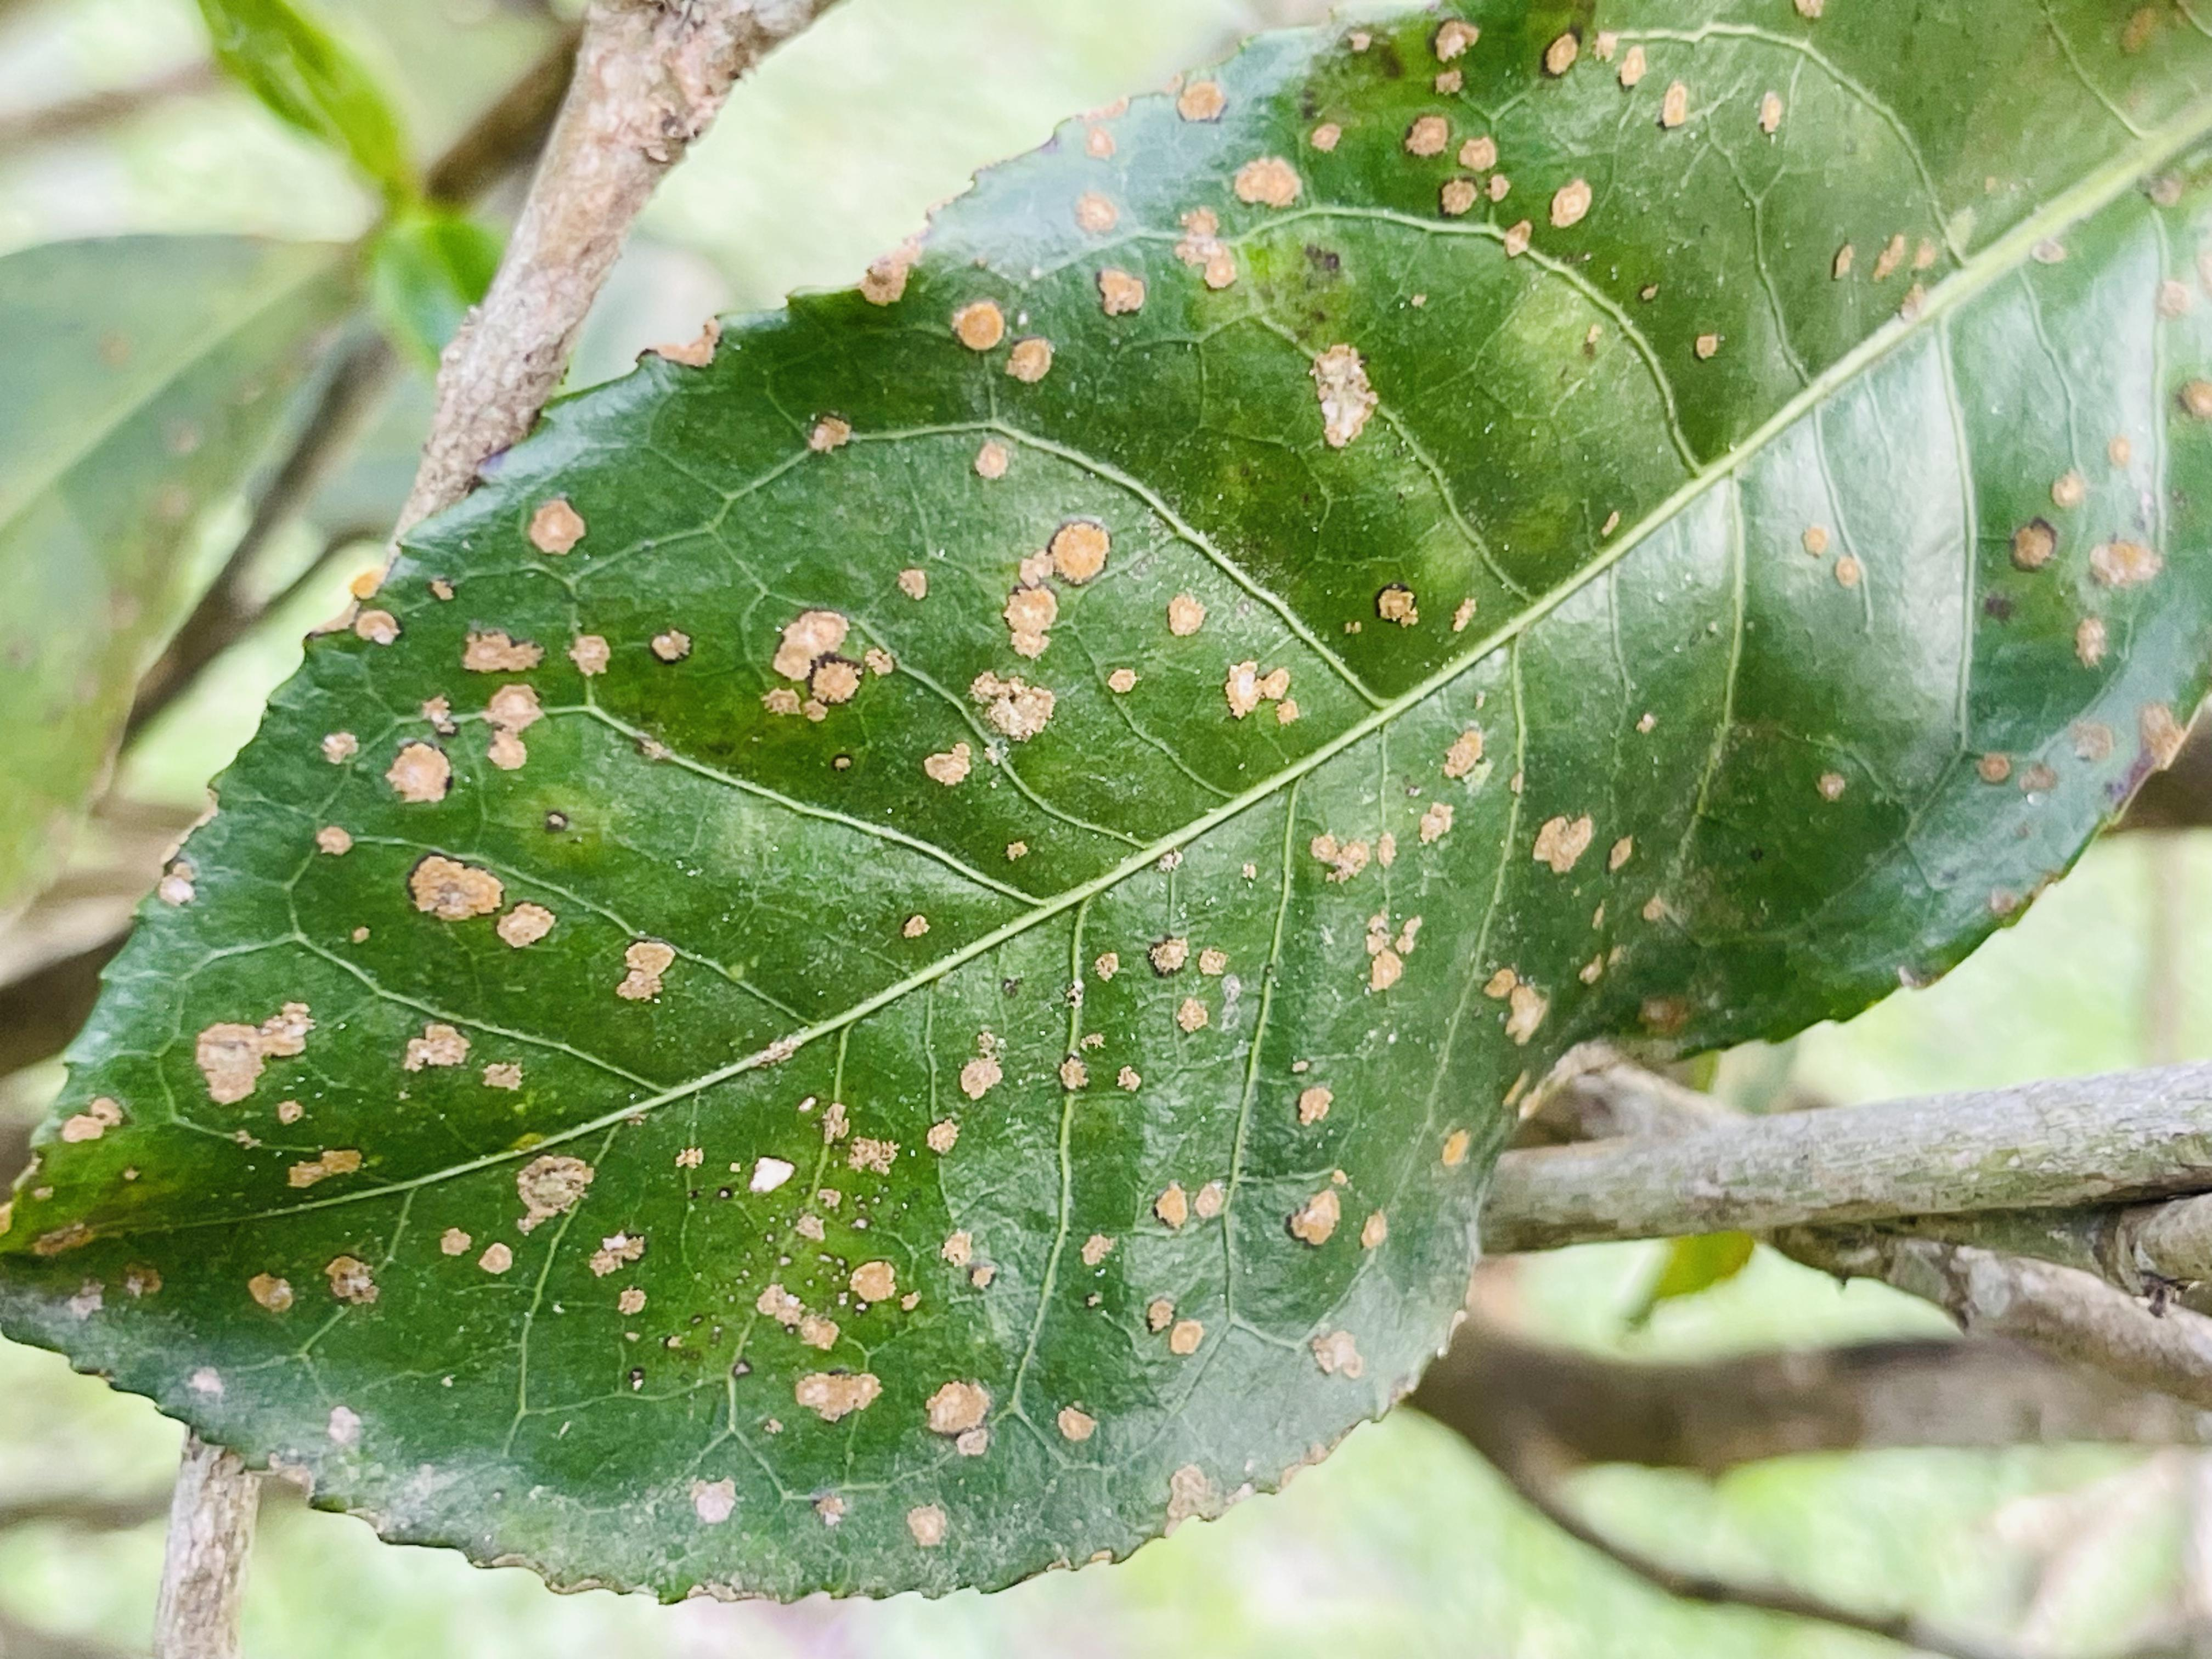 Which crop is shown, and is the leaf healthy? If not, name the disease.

tea, red rust
